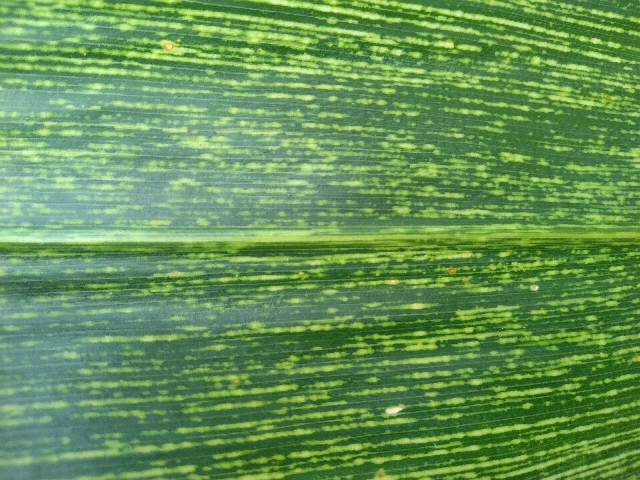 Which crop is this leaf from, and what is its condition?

maize, maize streak virus
